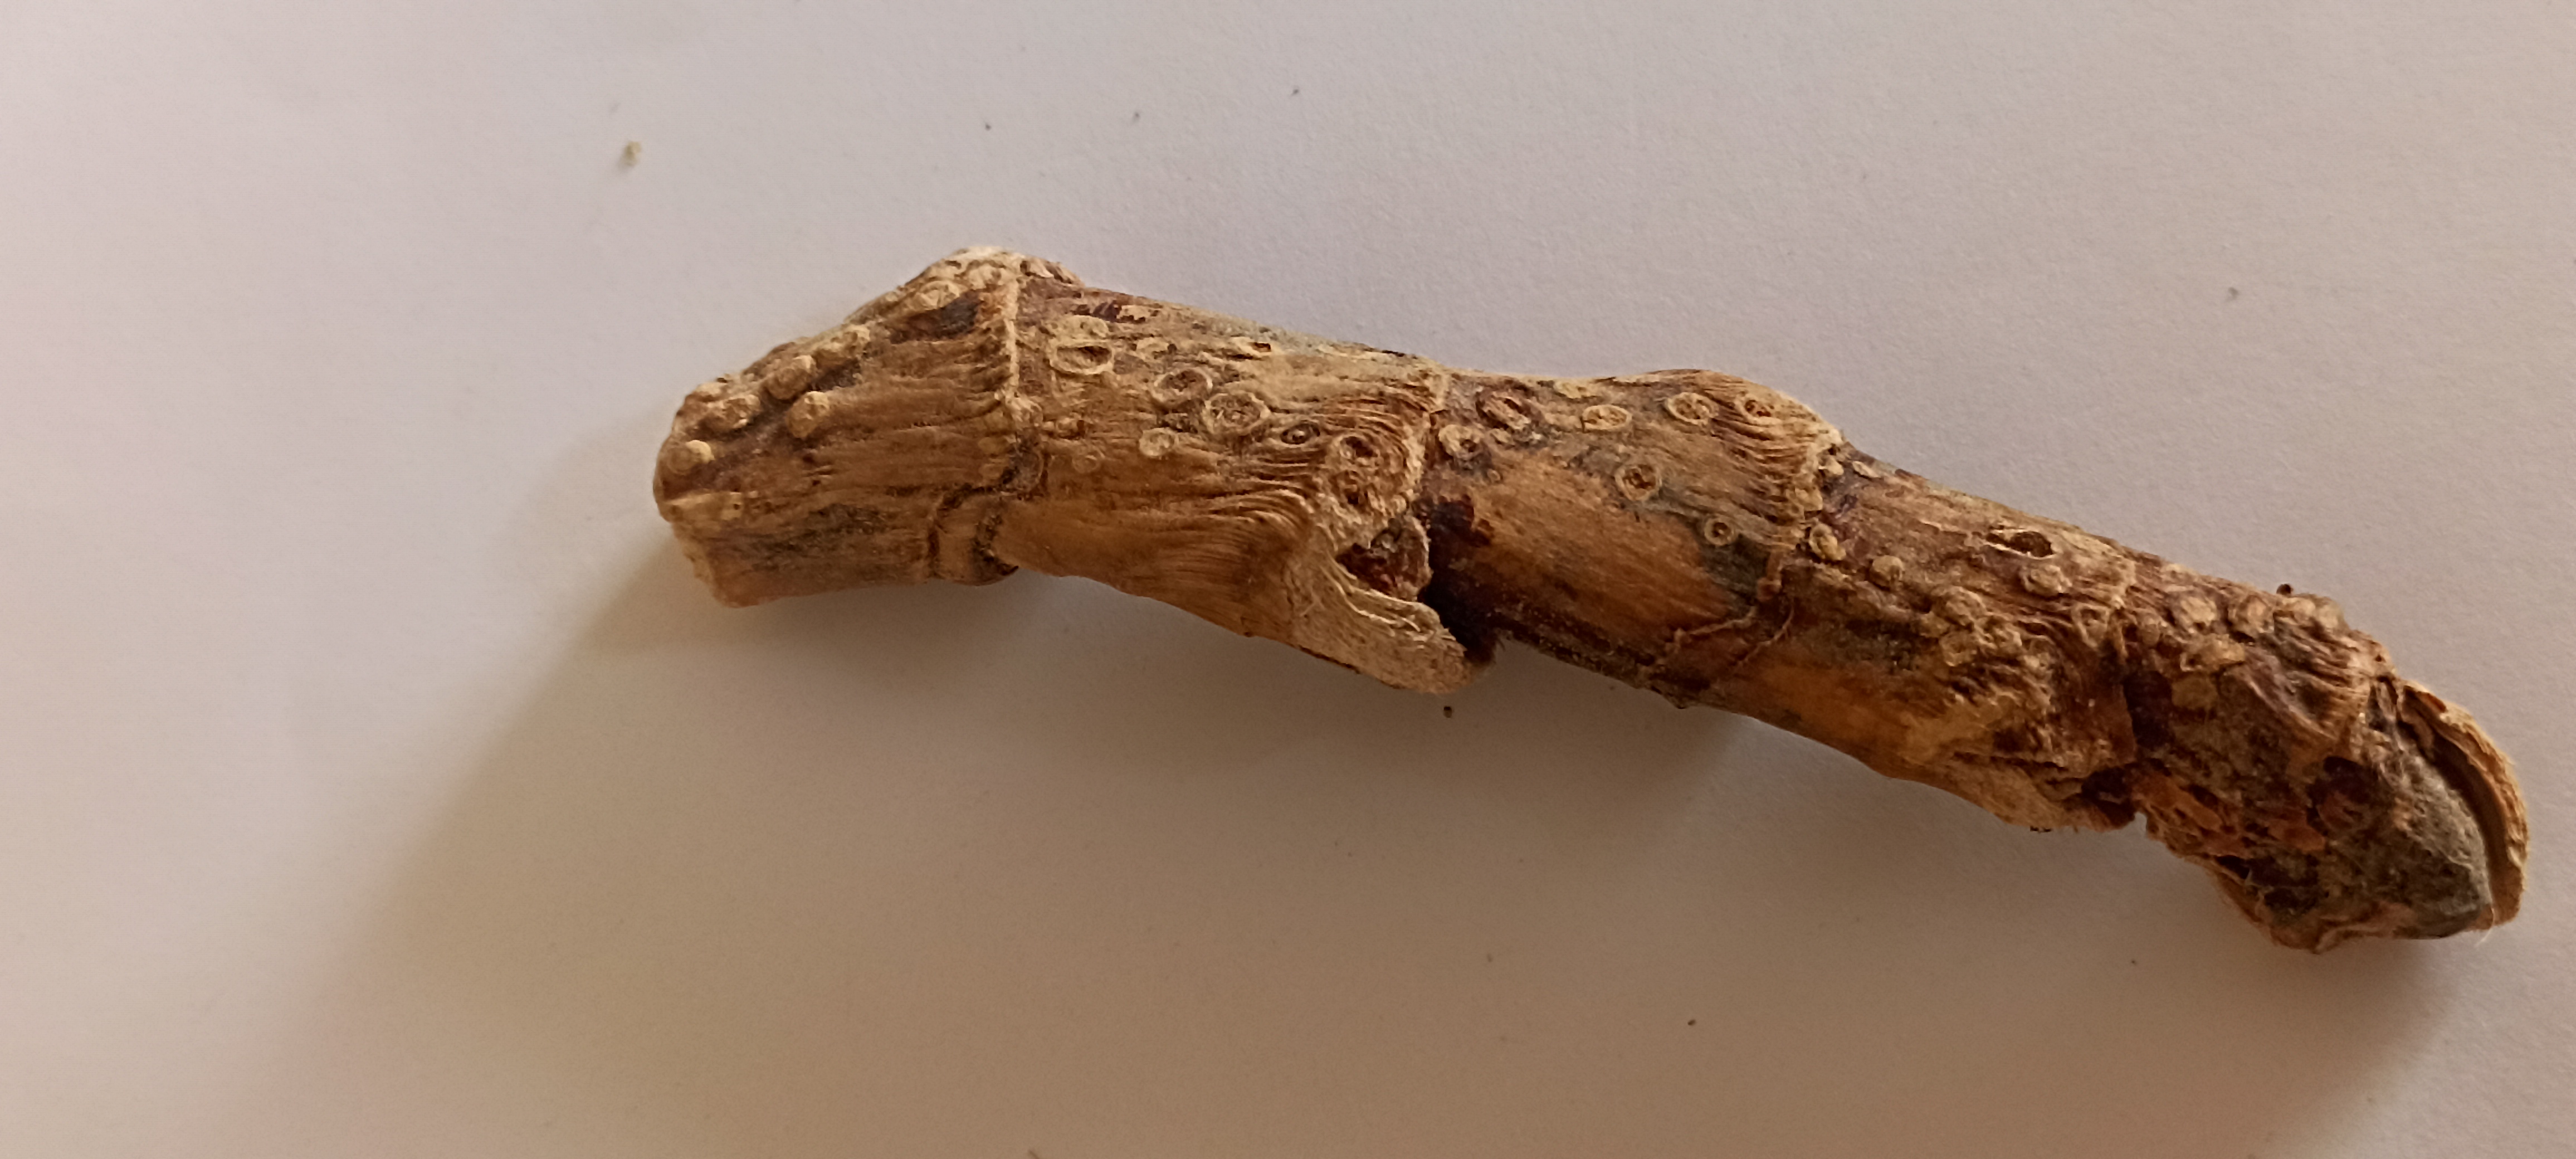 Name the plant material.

vekhand
